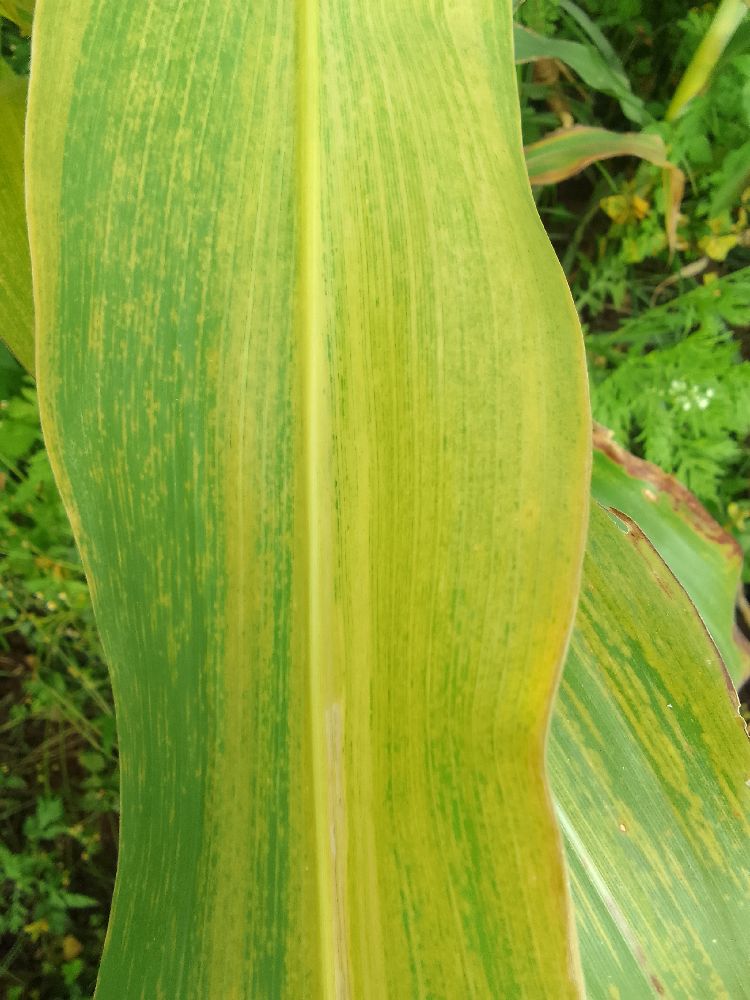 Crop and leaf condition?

maize, maize lethal necrosis
